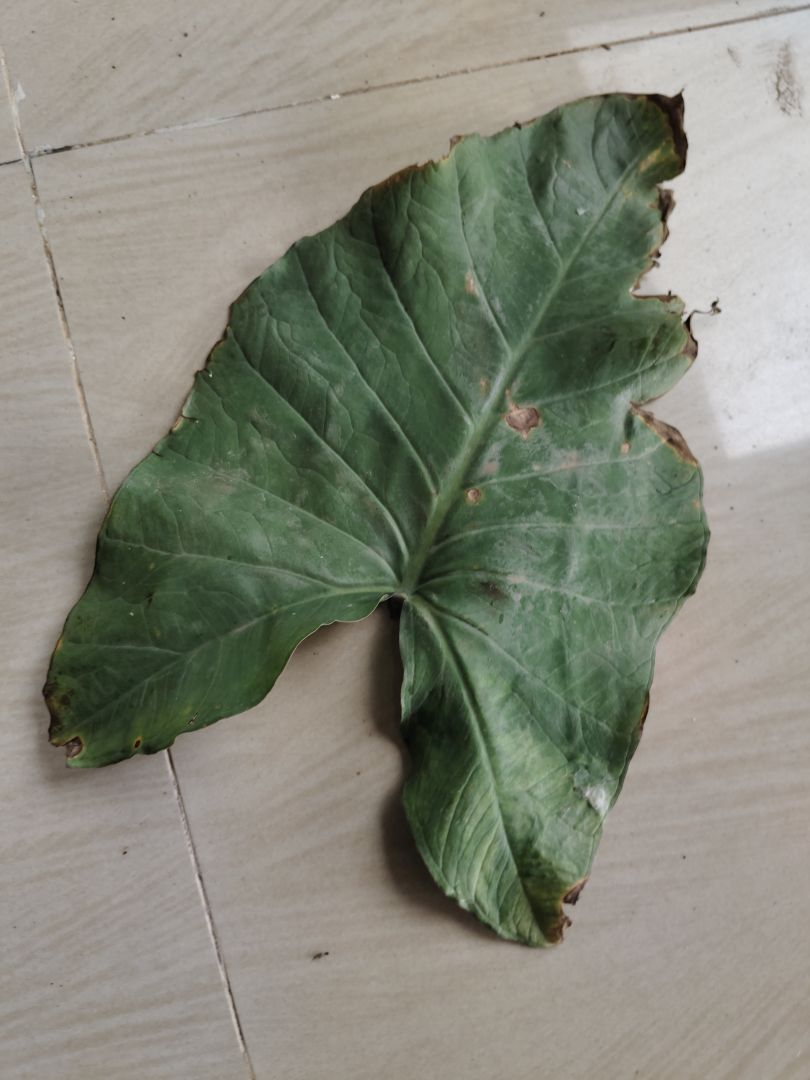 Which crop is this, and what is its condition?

taro, leaf blight
